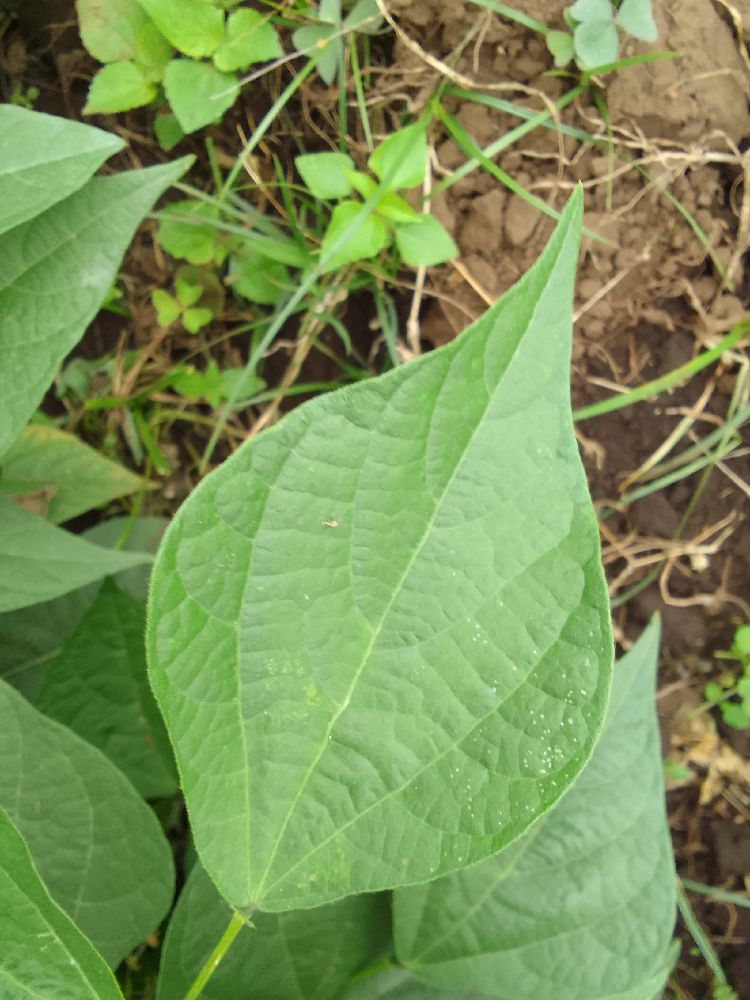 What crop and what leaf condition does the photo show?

common bean, healthy
